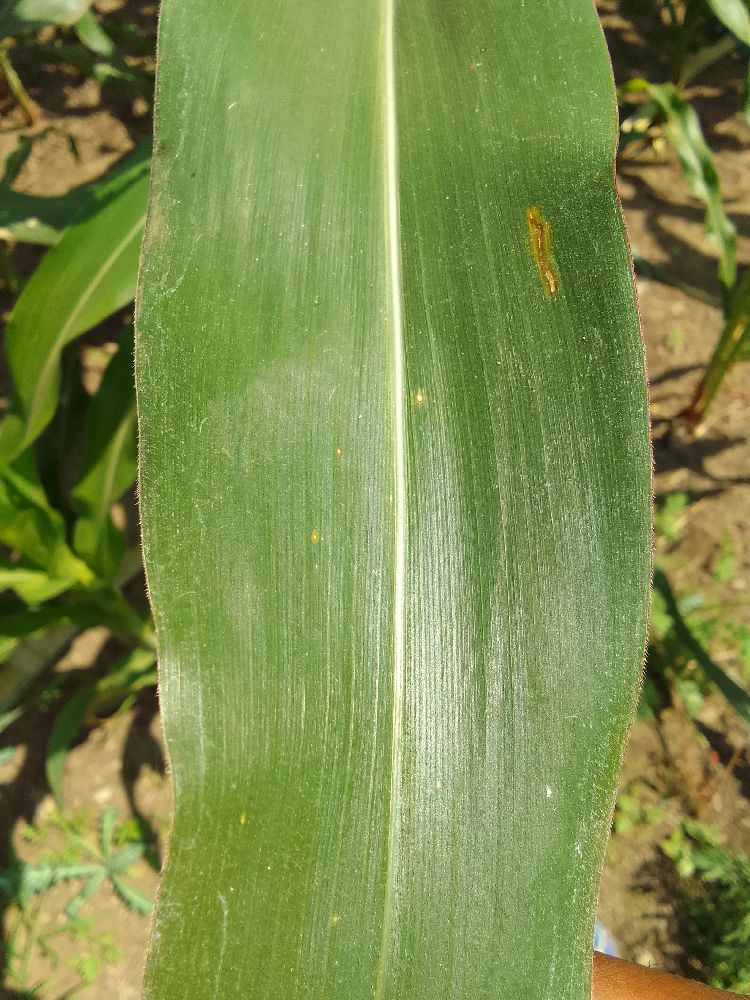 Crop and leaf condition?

maize, healthy
